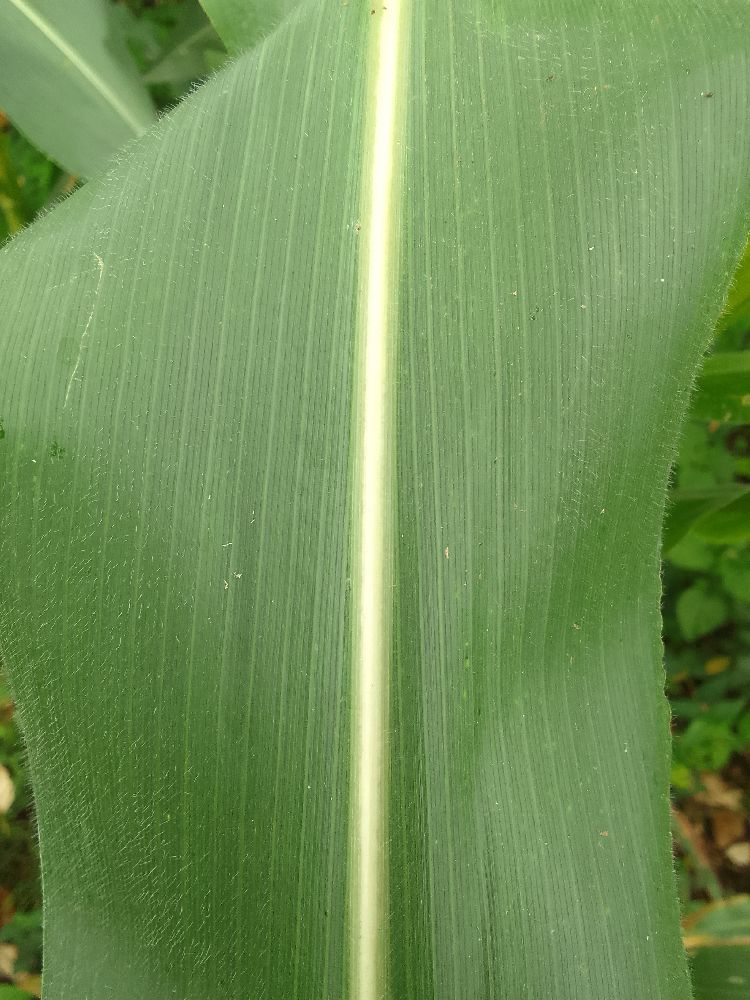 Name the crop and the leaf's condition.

maize, healthy
